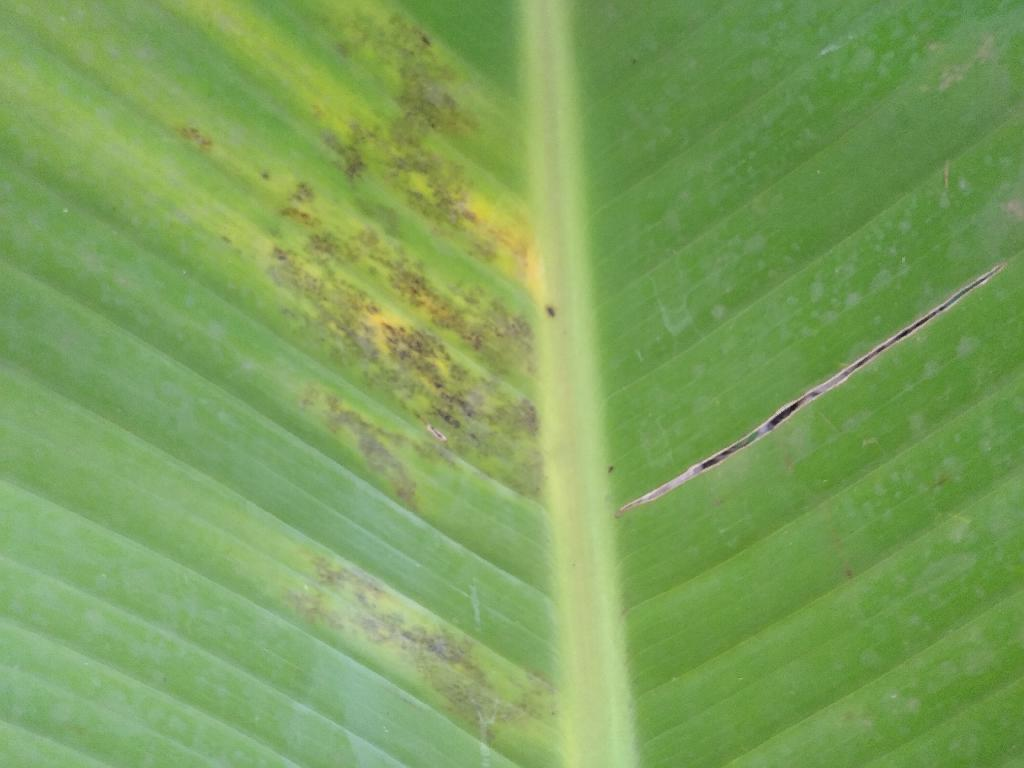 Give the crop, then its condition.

banana, black sigatoka
